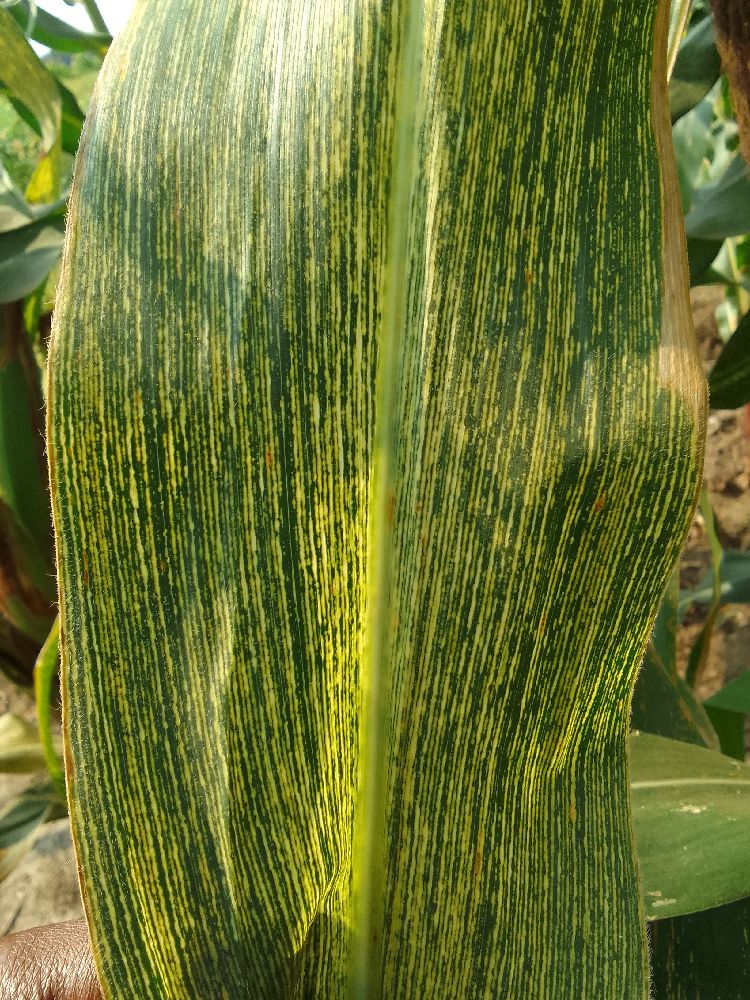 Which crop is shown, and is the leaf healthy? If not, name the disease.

maize, maize streak virus
